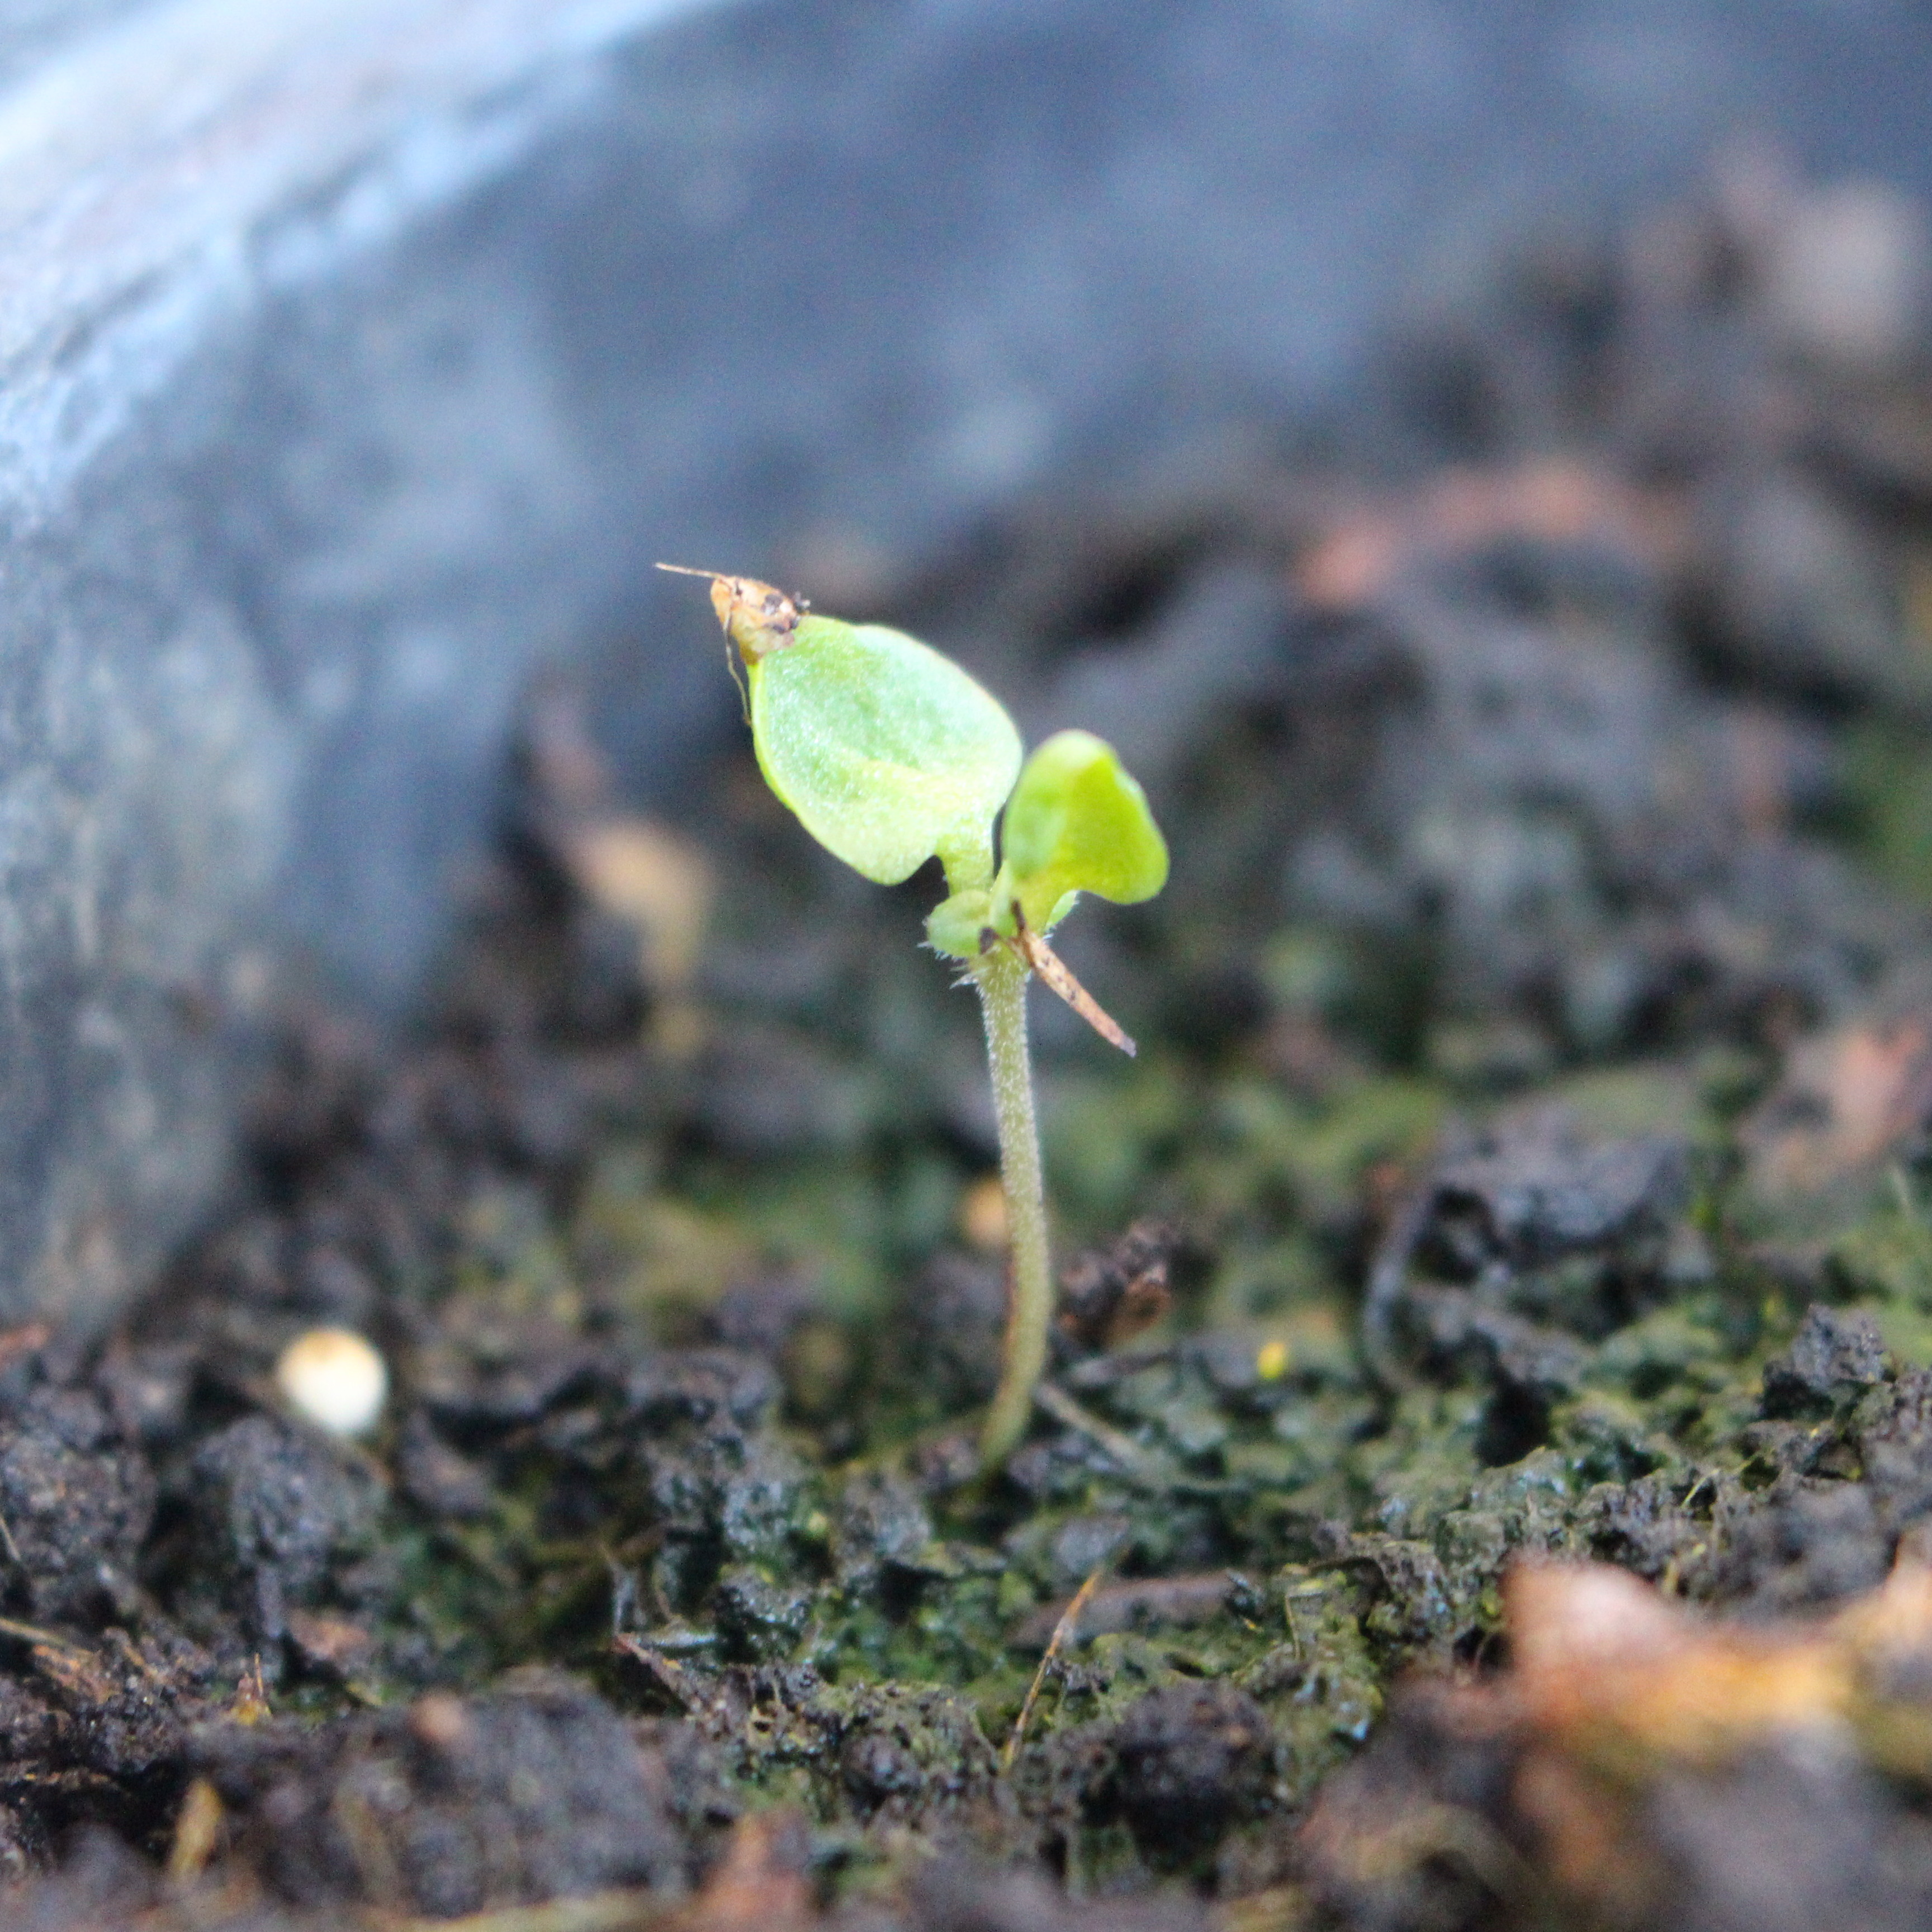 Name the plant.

Veronica persica
